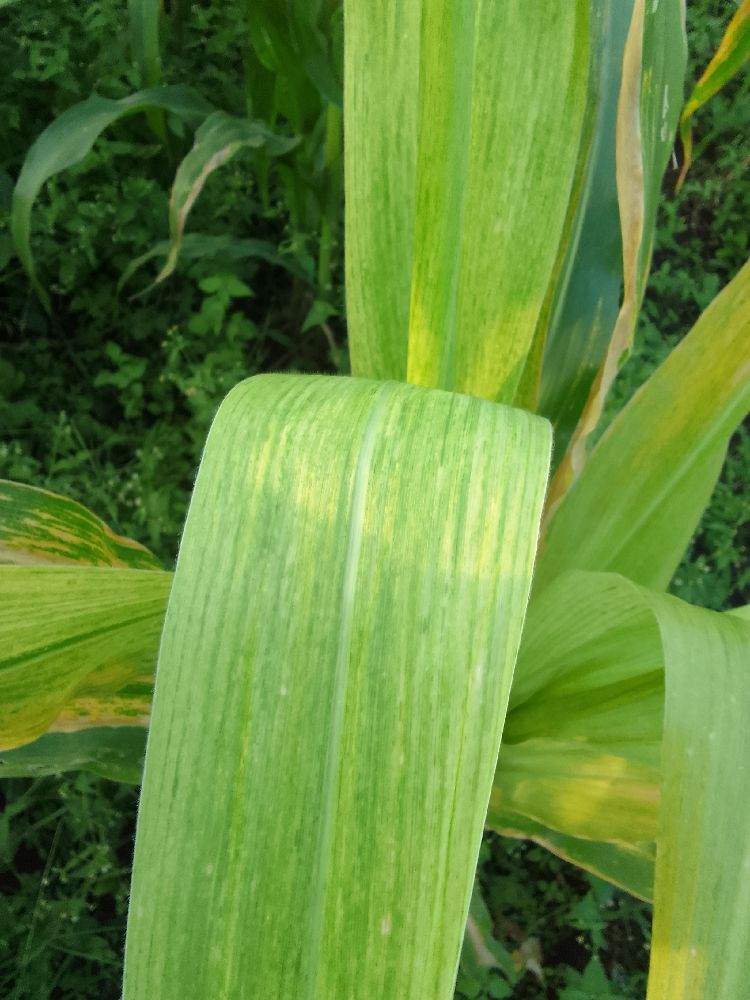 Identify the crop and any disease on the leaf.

maize, maize lethal necrosis
